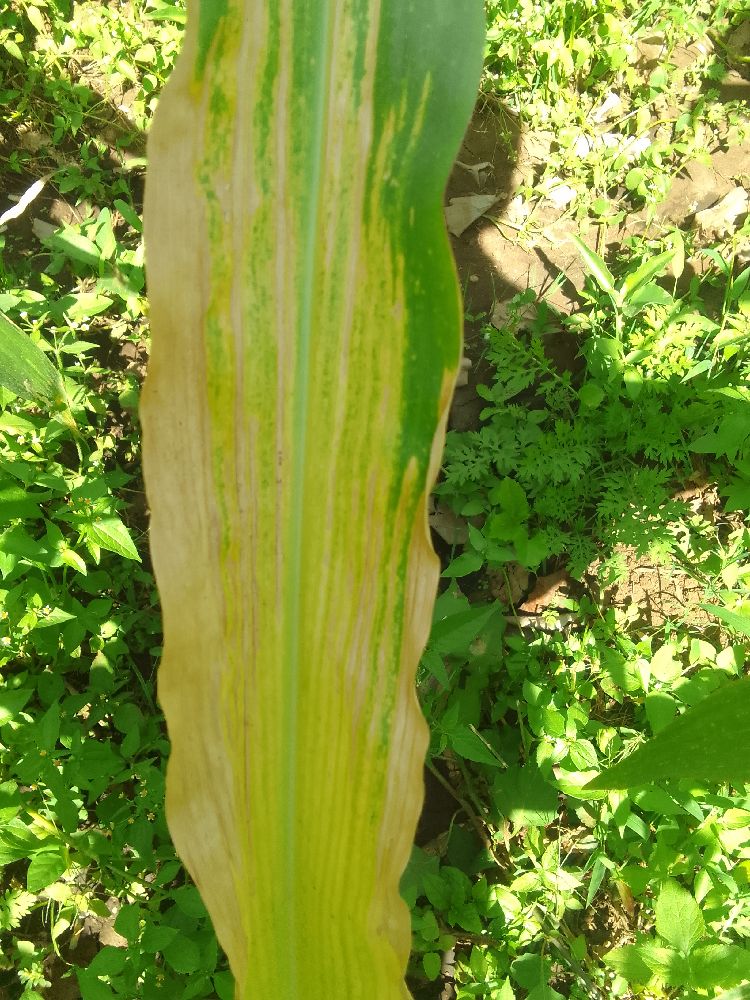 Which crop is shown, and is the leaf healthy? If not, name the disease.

maize, maize lethal necrosis
